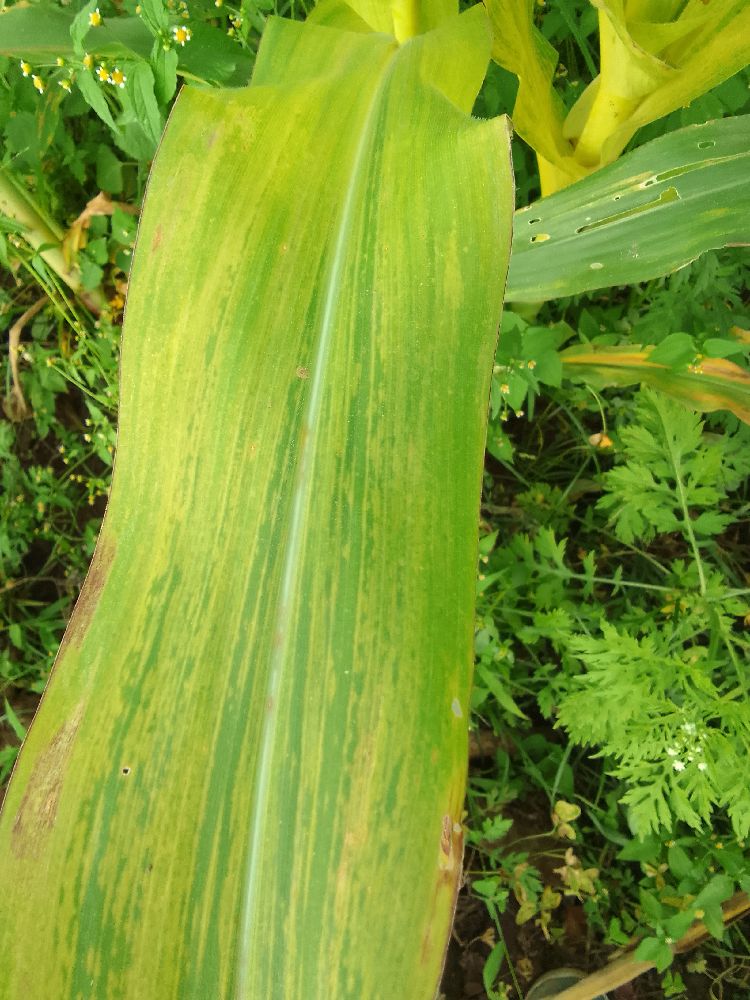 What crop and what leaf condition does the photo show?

maize, maize lethal necrosis
